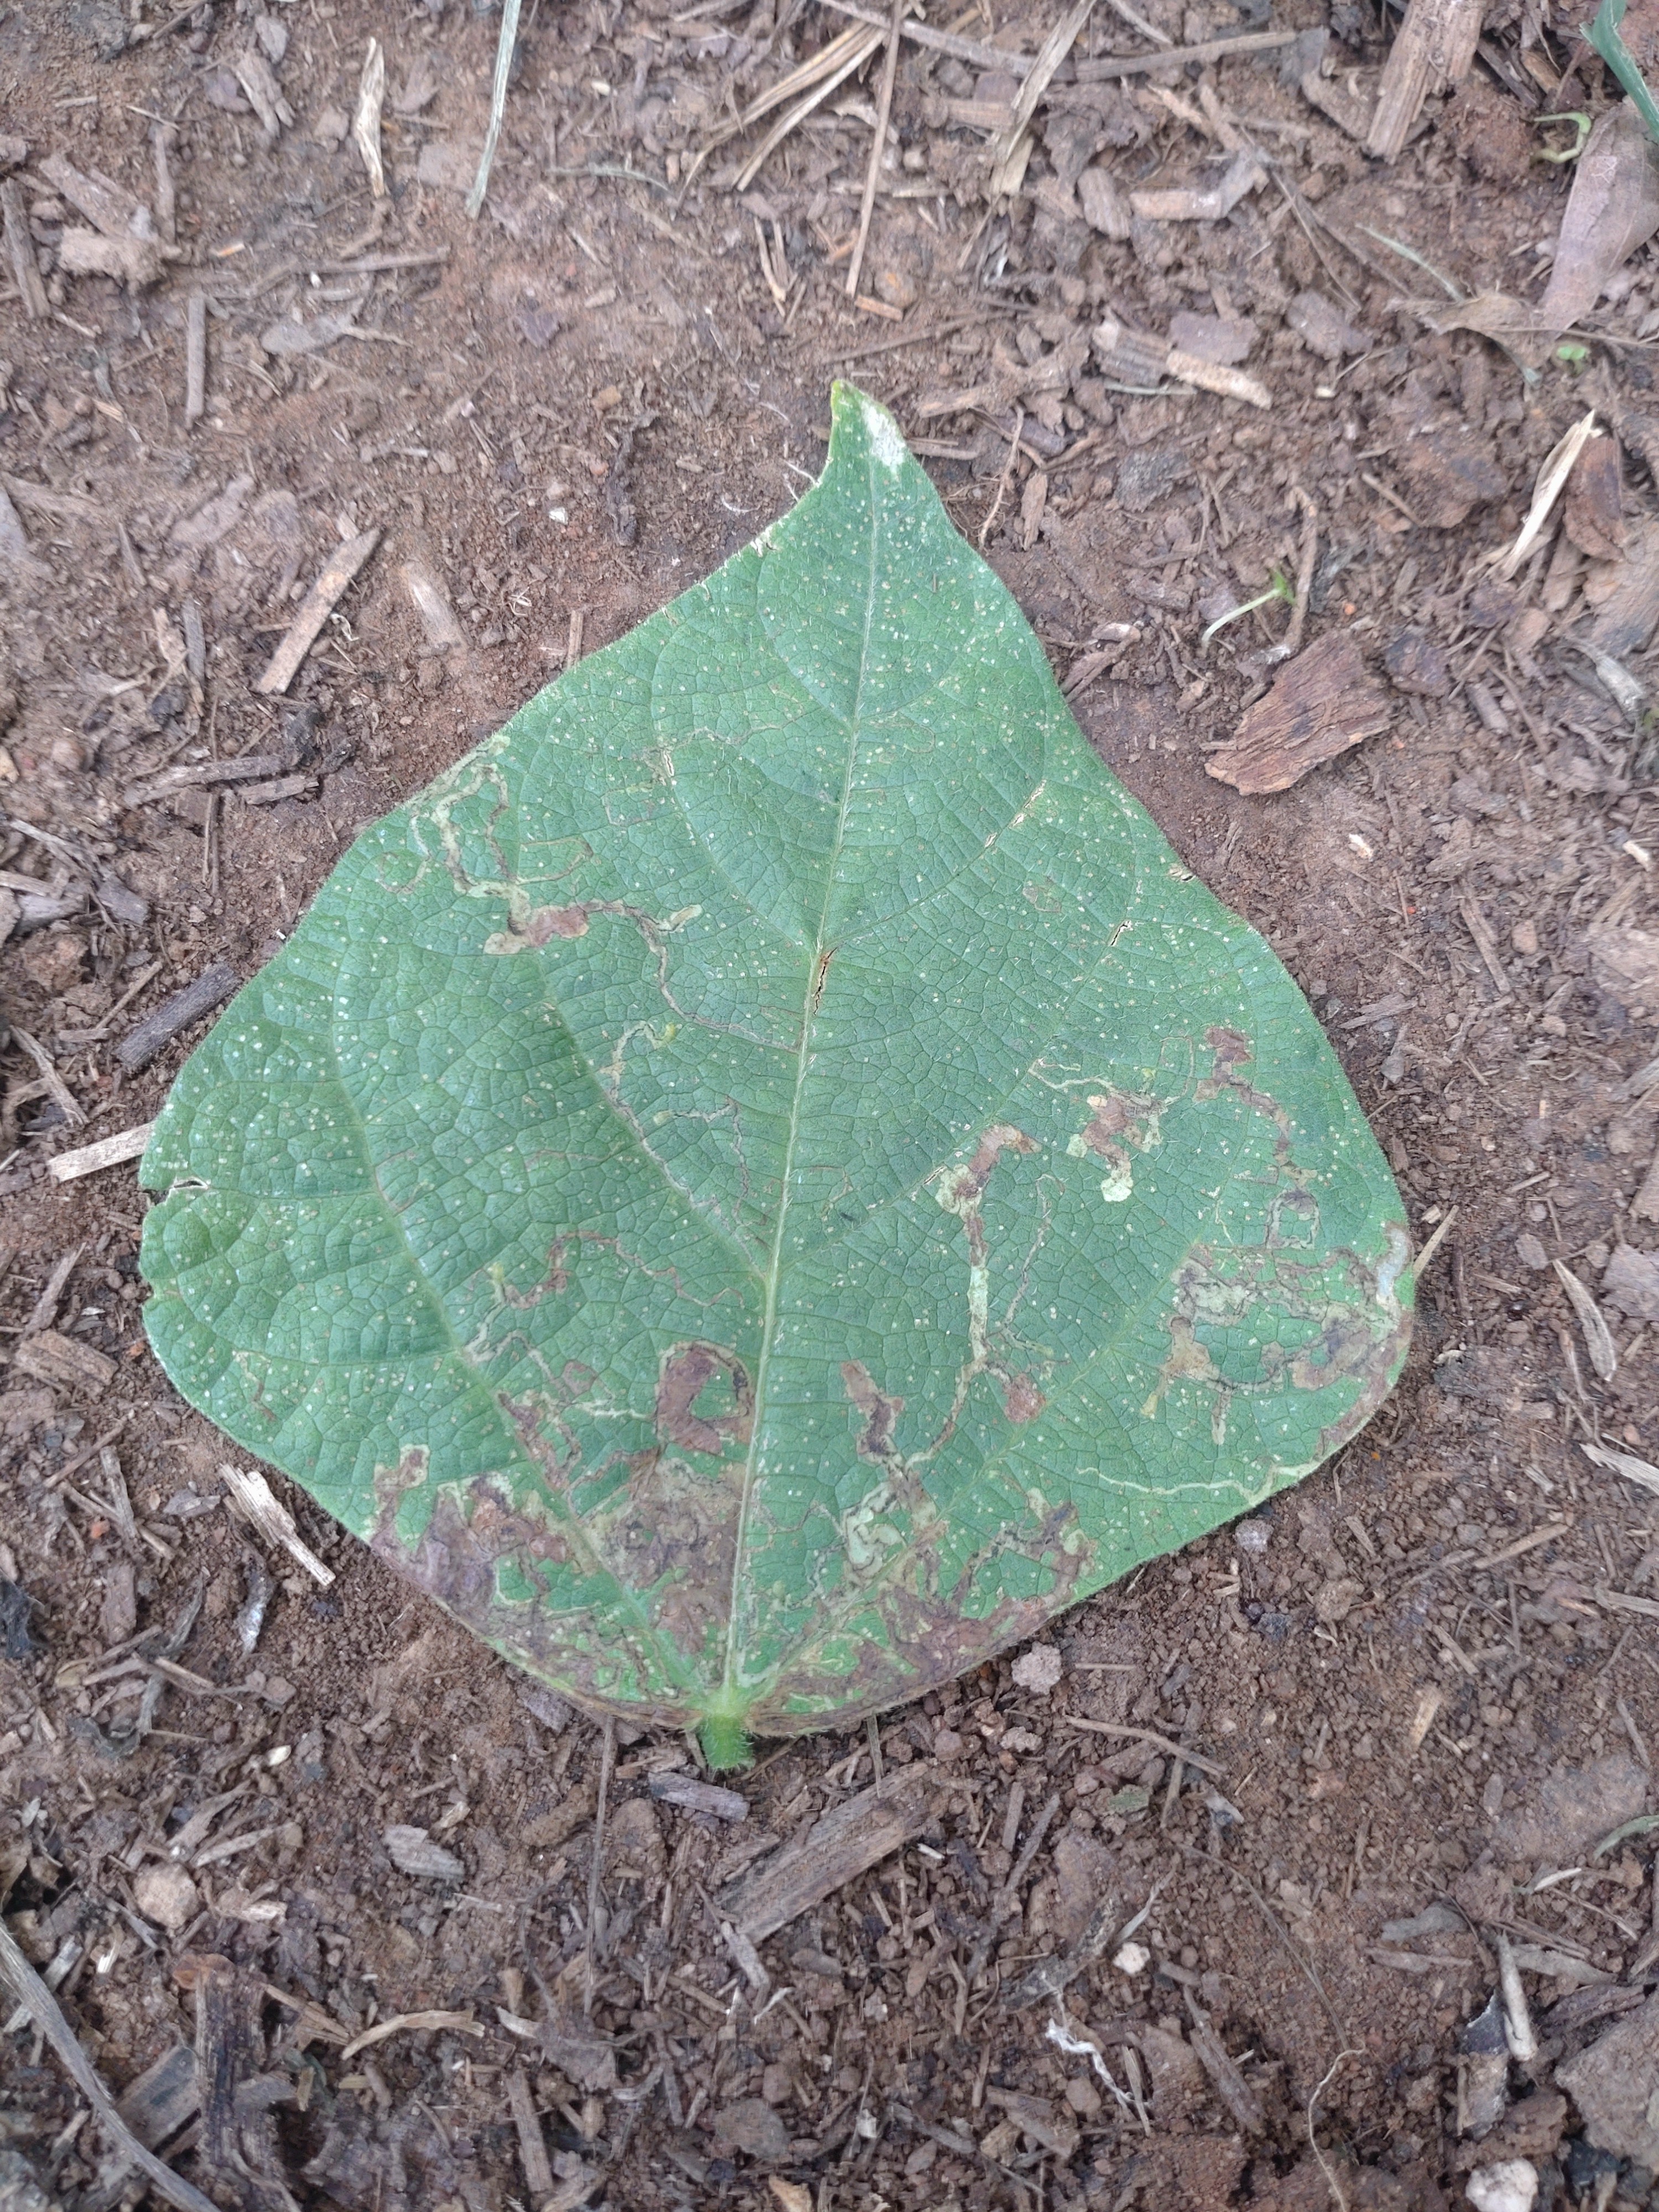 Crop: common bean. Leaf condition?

anthracnose
